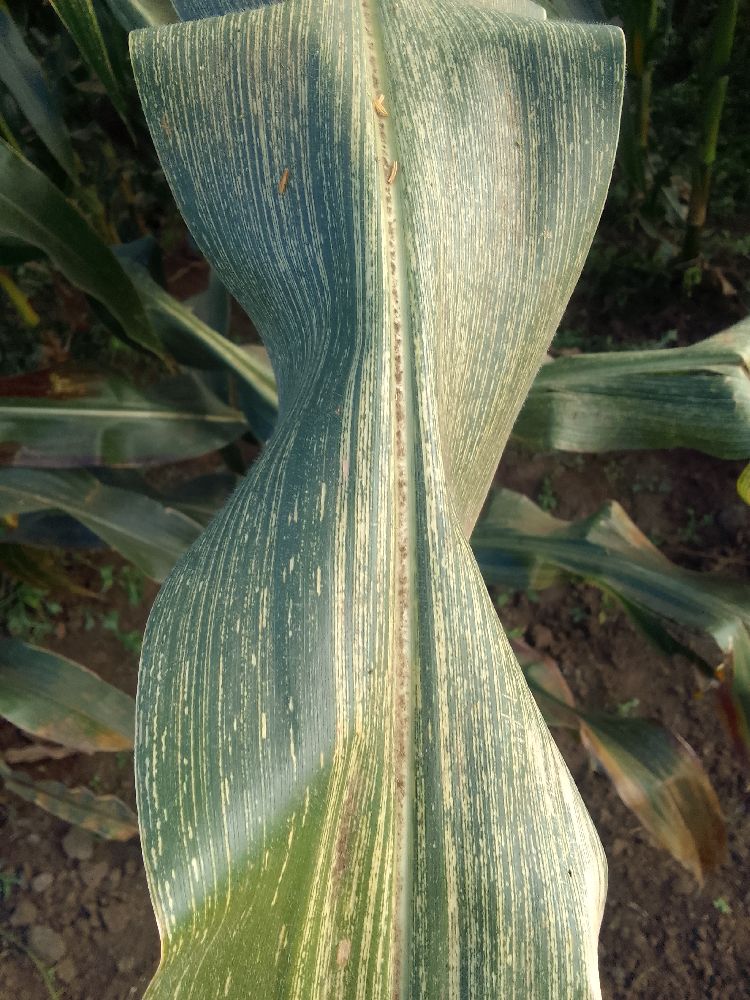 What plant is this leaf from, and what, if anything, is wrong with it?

maize, maize streak virus
